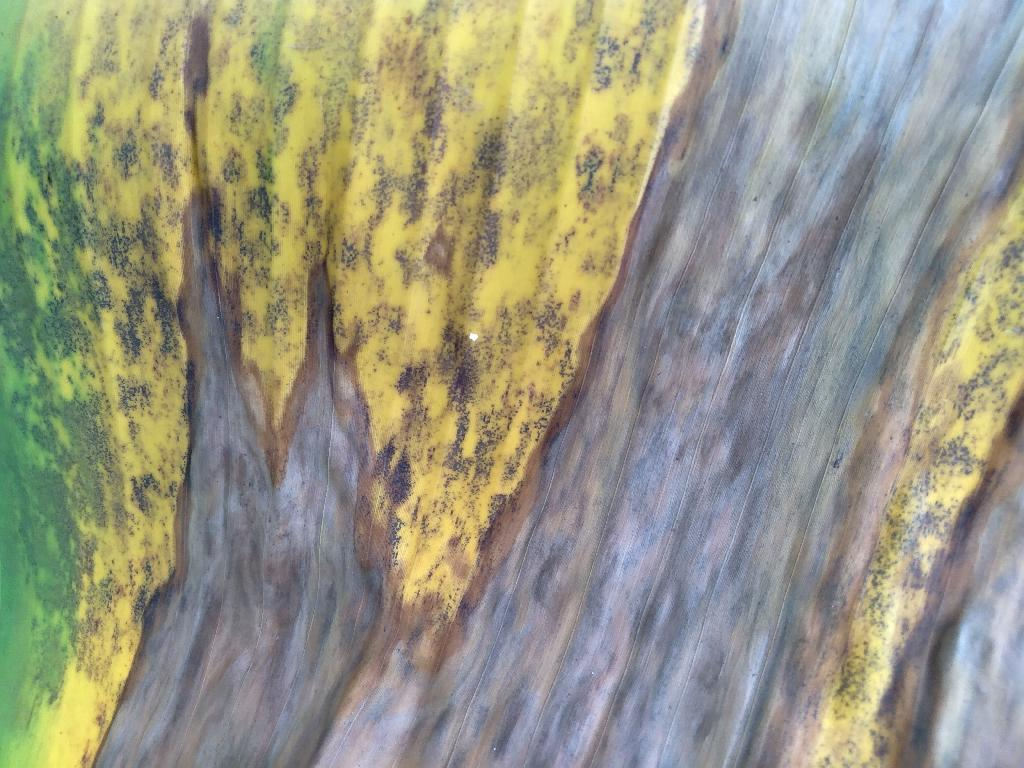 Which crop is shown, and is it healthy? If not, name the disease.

banana, black sigatoka
